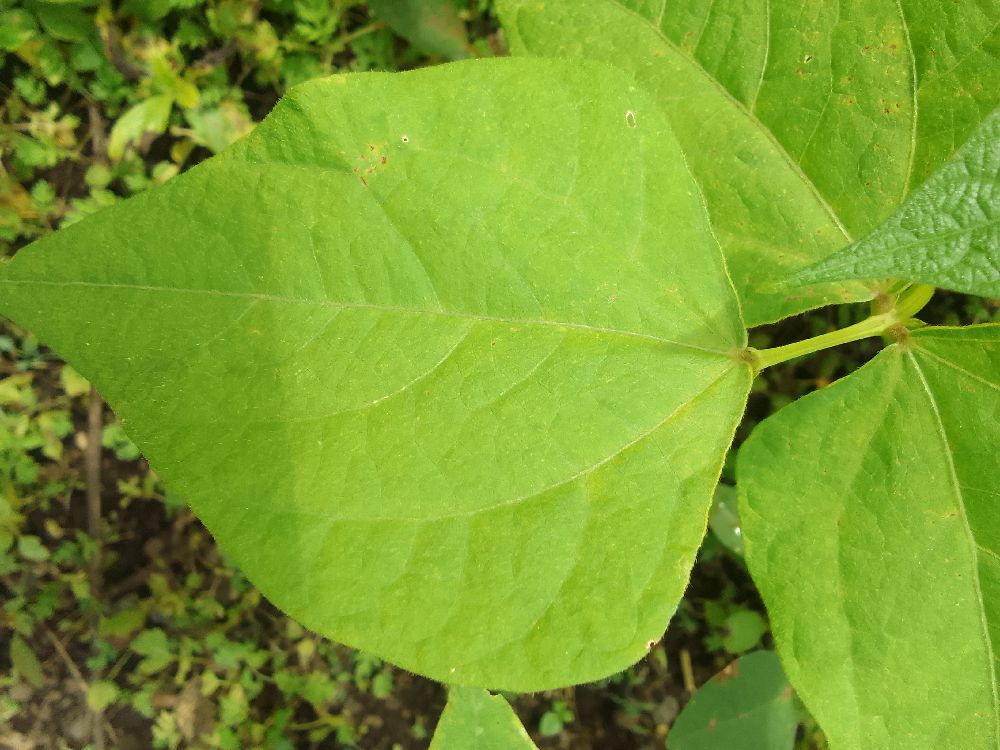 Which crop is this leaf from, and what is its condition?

common bean, healthy
